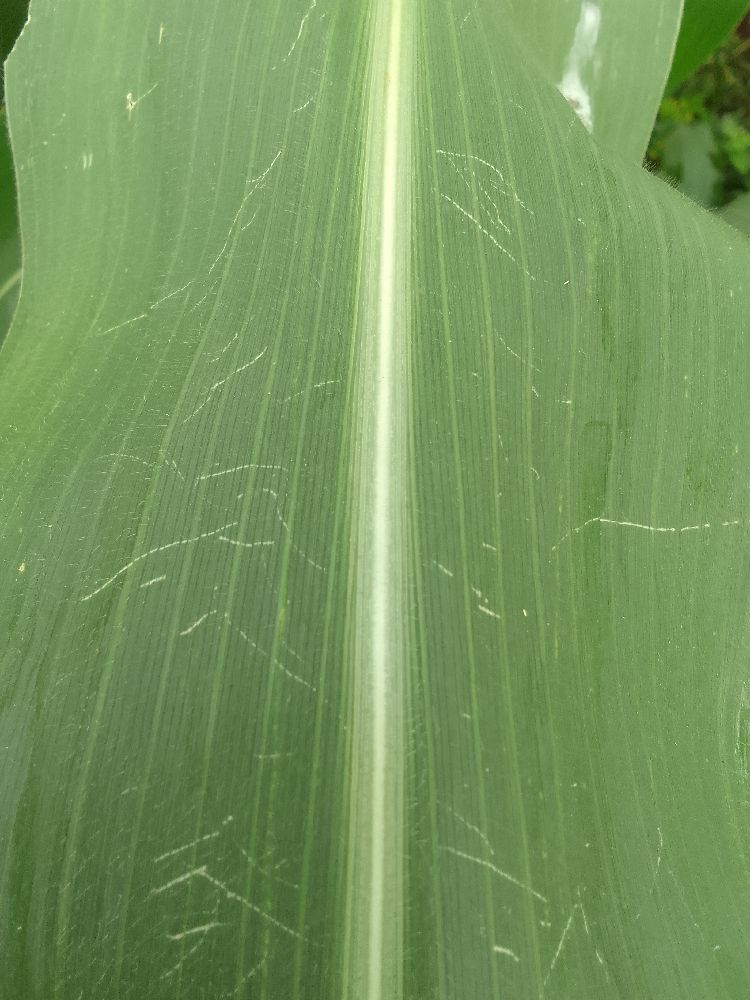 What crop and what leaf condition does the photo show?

maize, healthy
